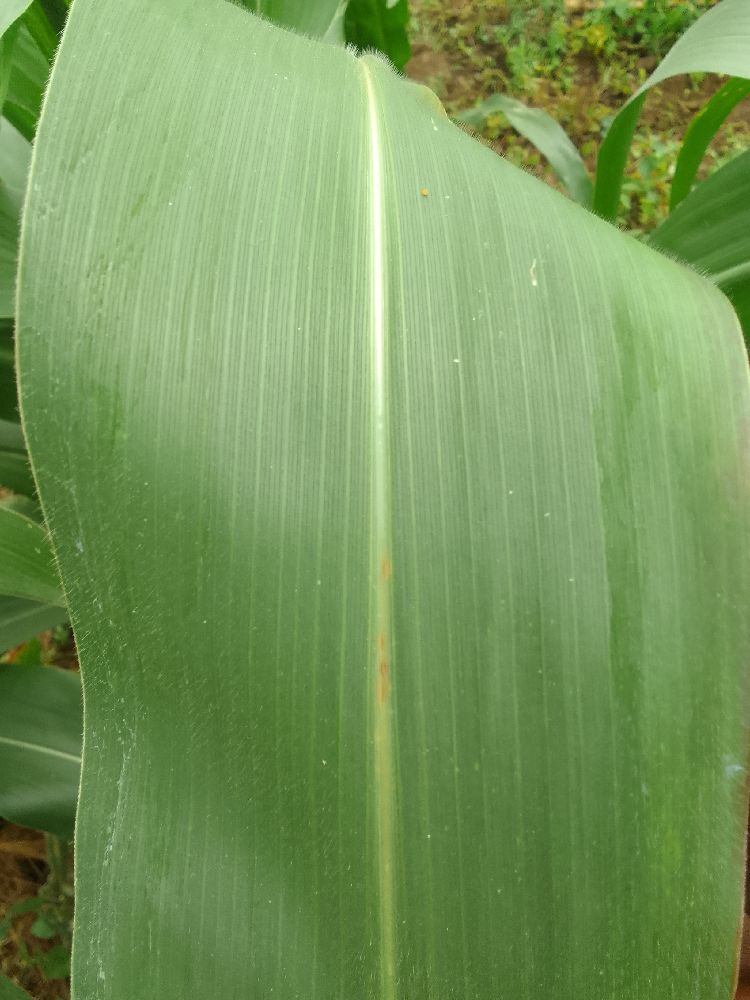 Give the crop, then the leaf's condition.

maize, healthy
